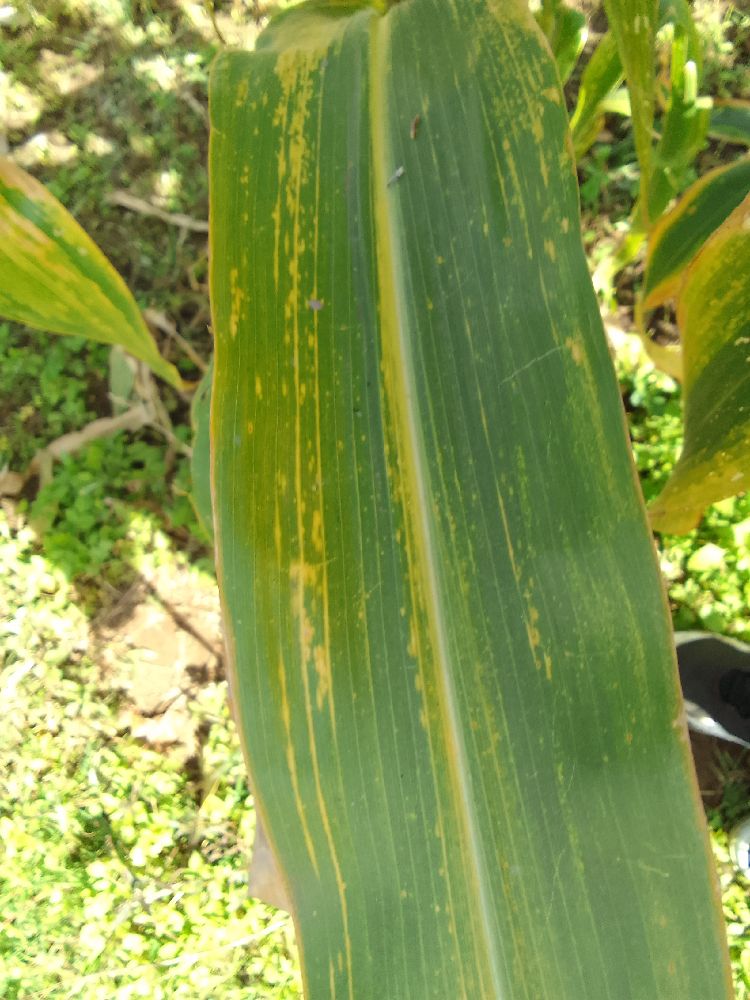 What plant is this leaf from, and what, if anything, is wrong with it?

maize, maize lethal necrosis
